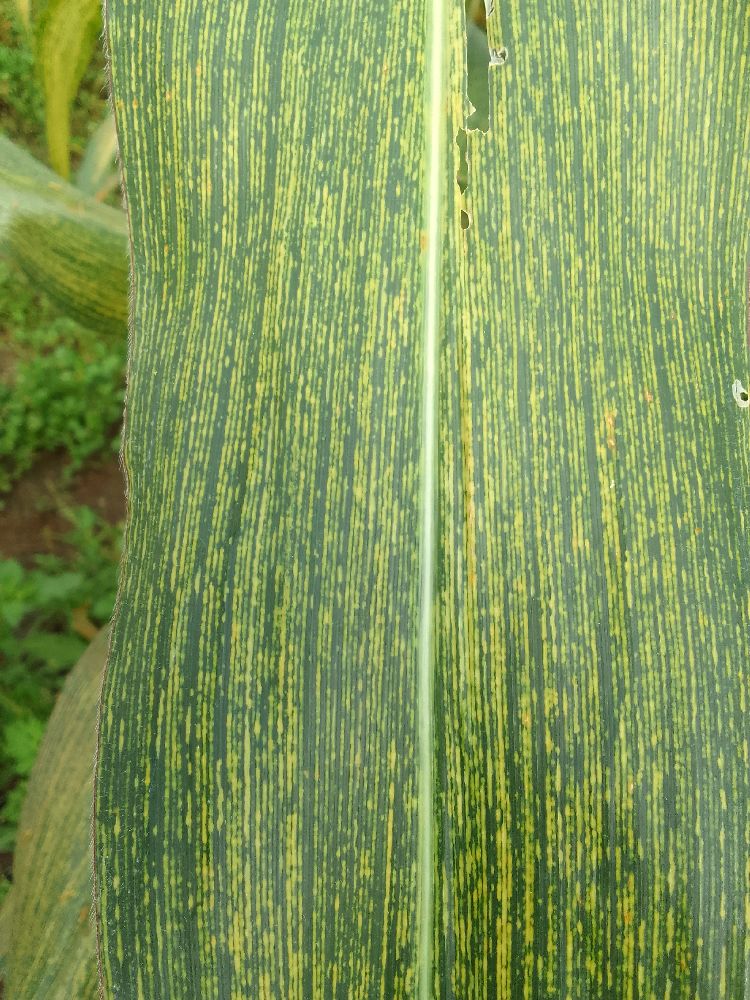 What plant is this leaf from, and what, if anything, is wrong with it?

maize, maize streak virus
